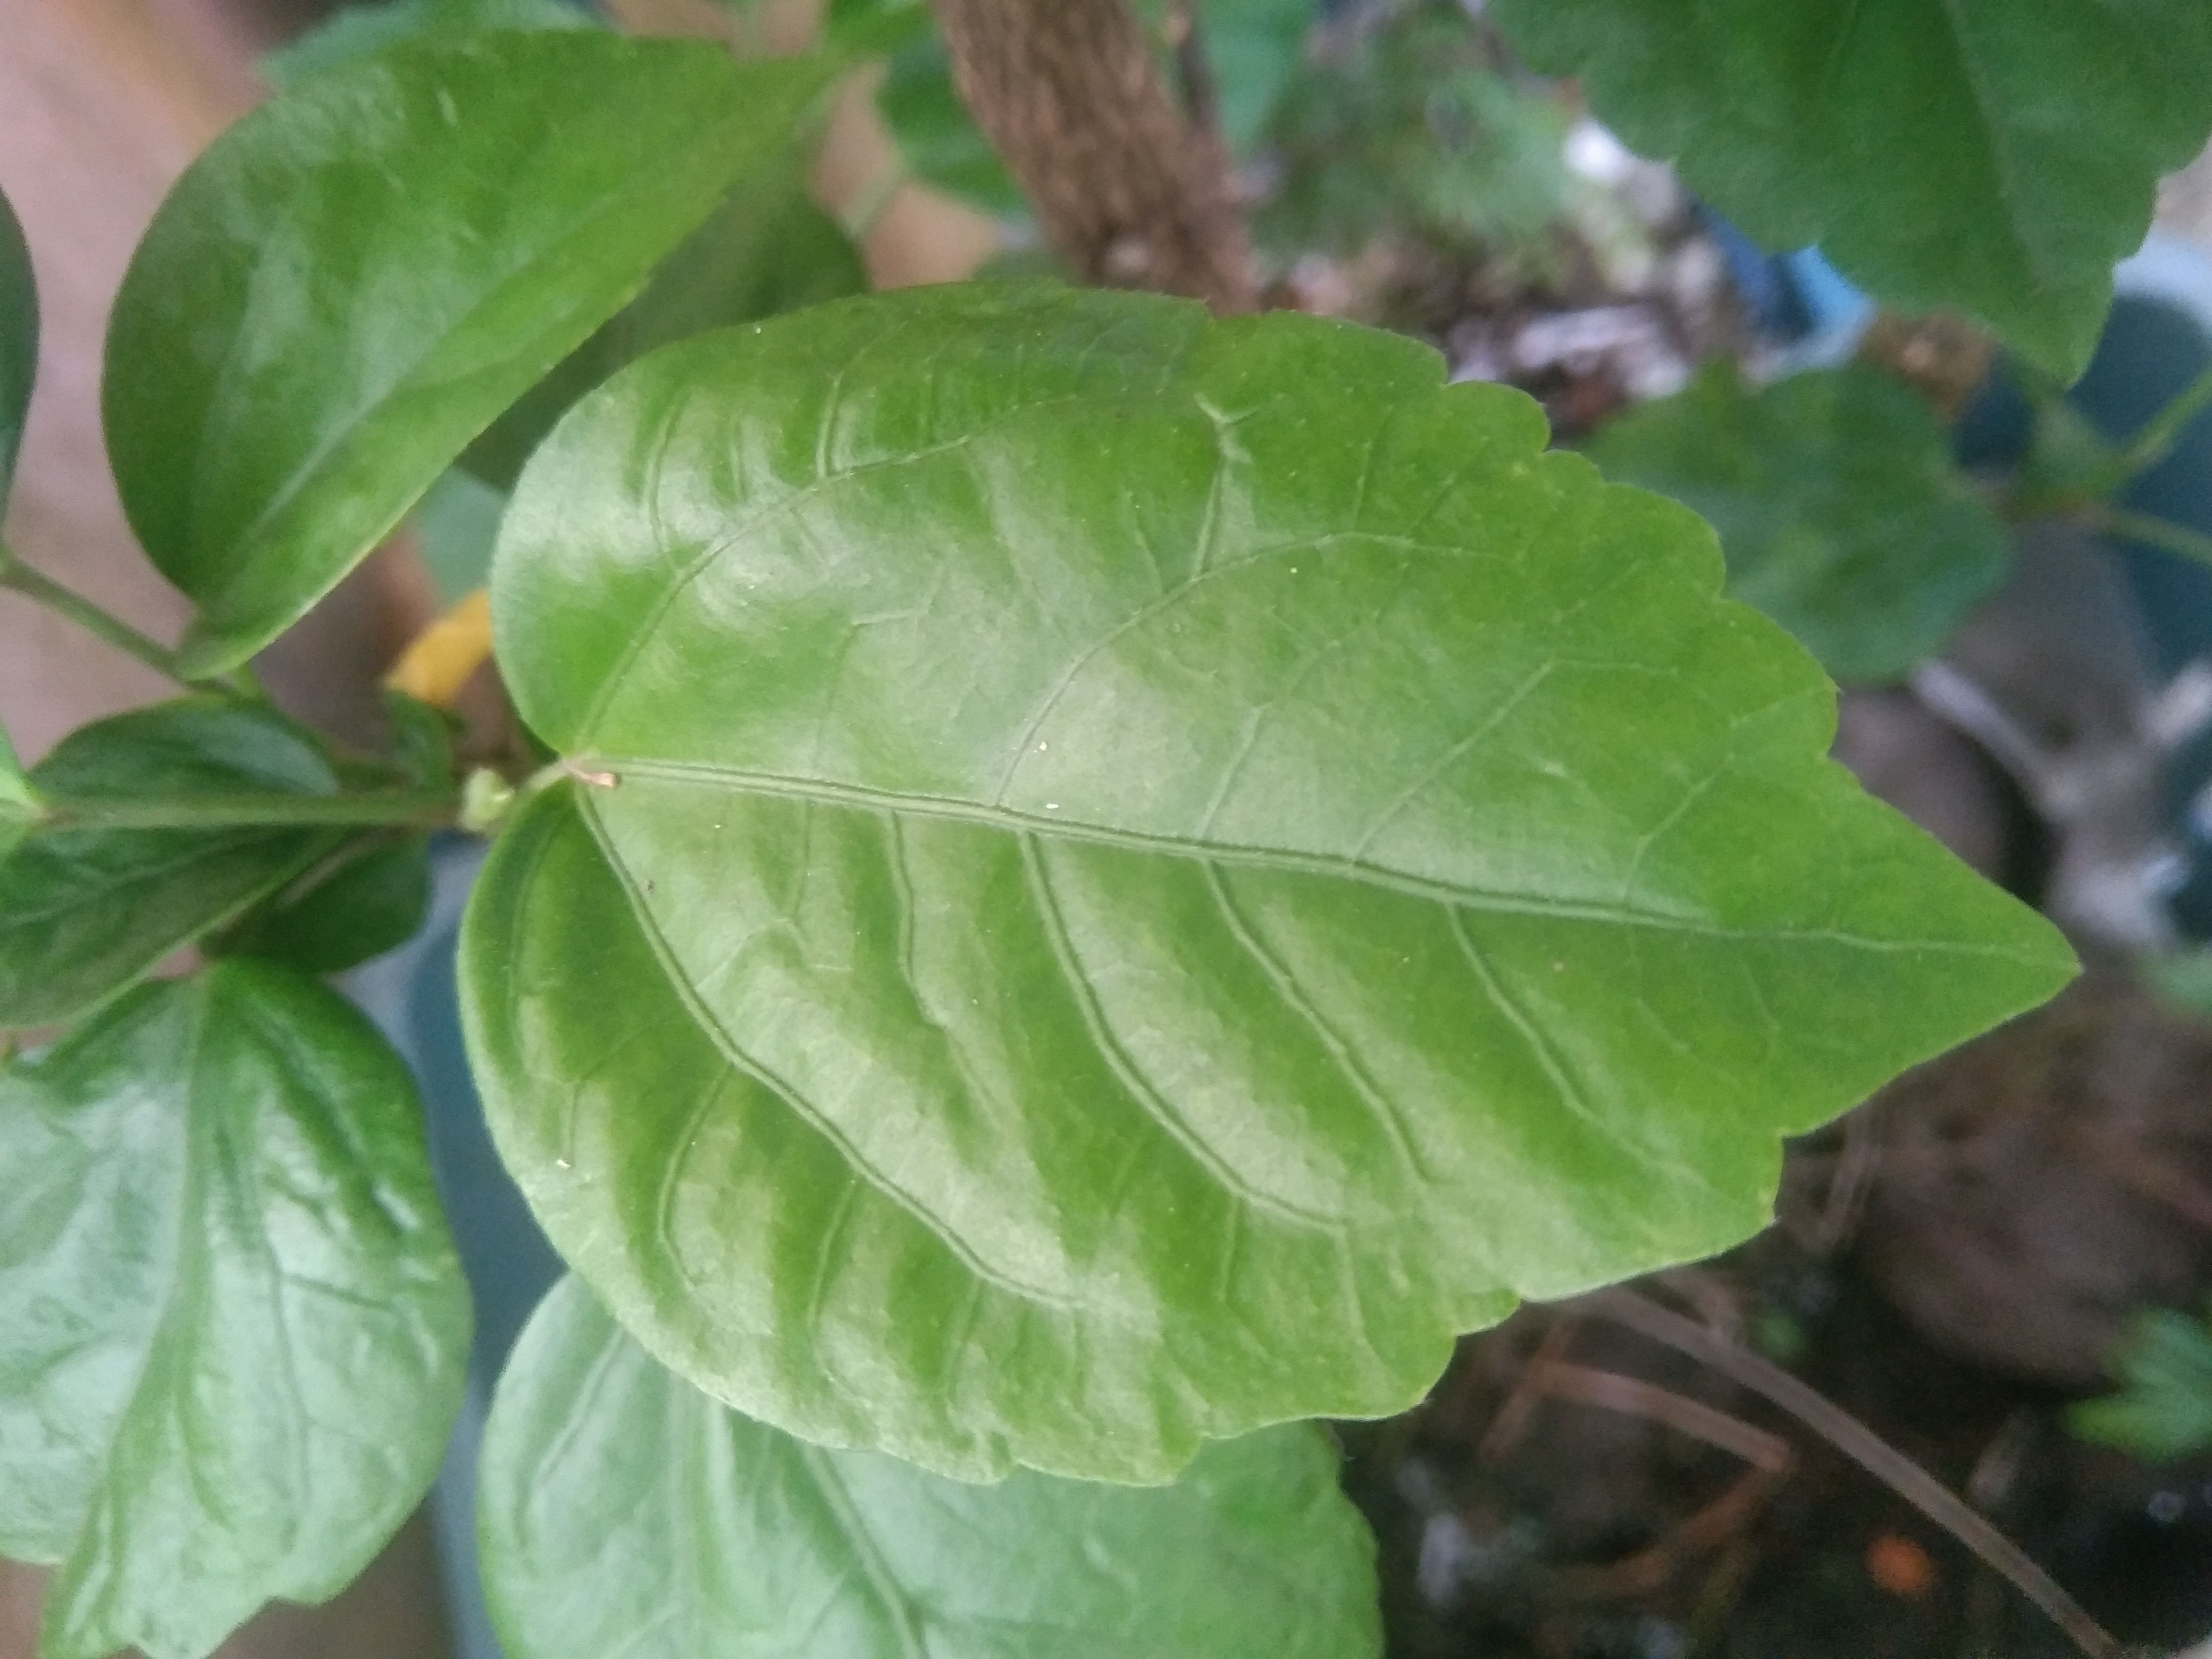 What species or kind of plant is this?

hibiscus
